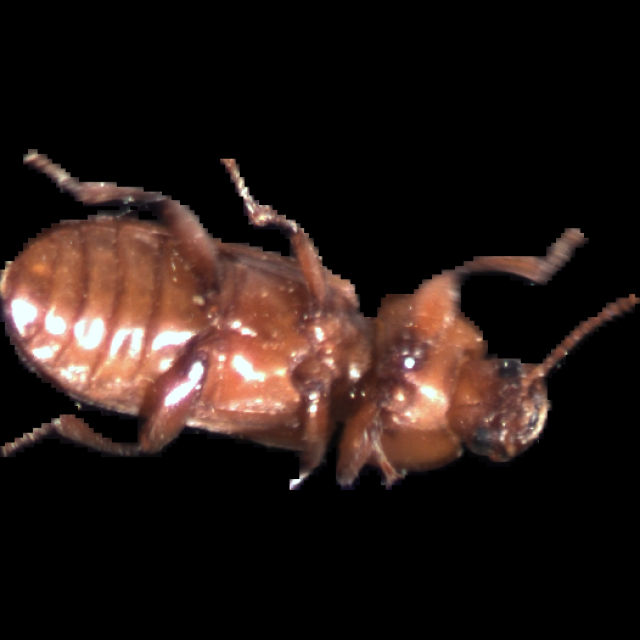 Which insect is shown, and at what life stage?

mealworm beetle
